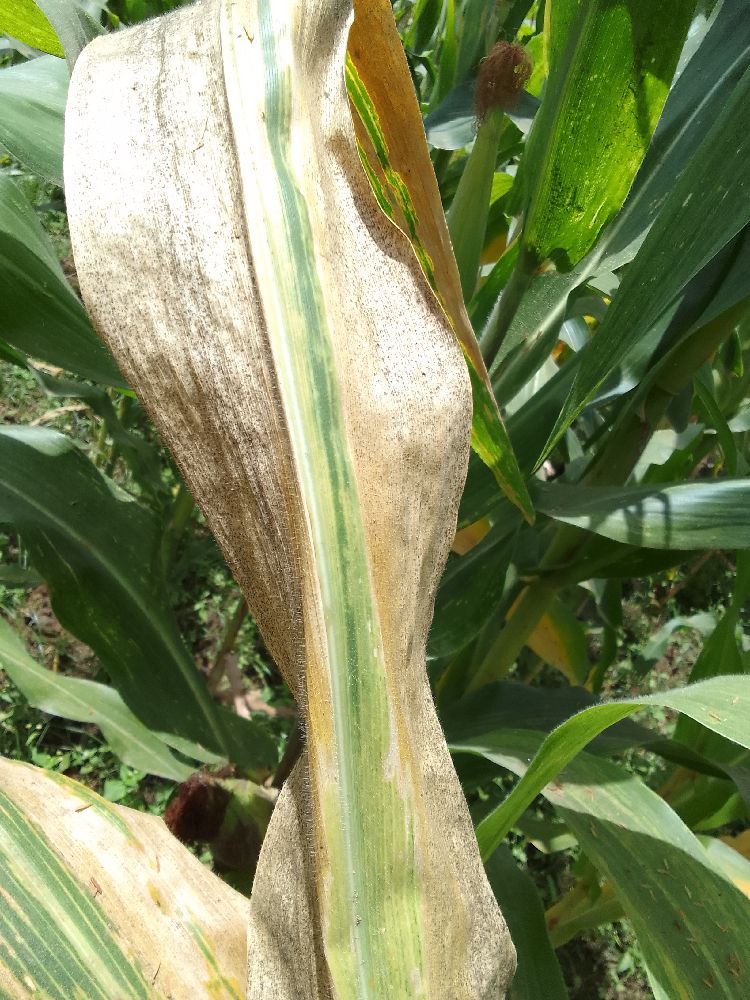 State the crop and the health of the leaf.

maize, maize lethal necrosis
